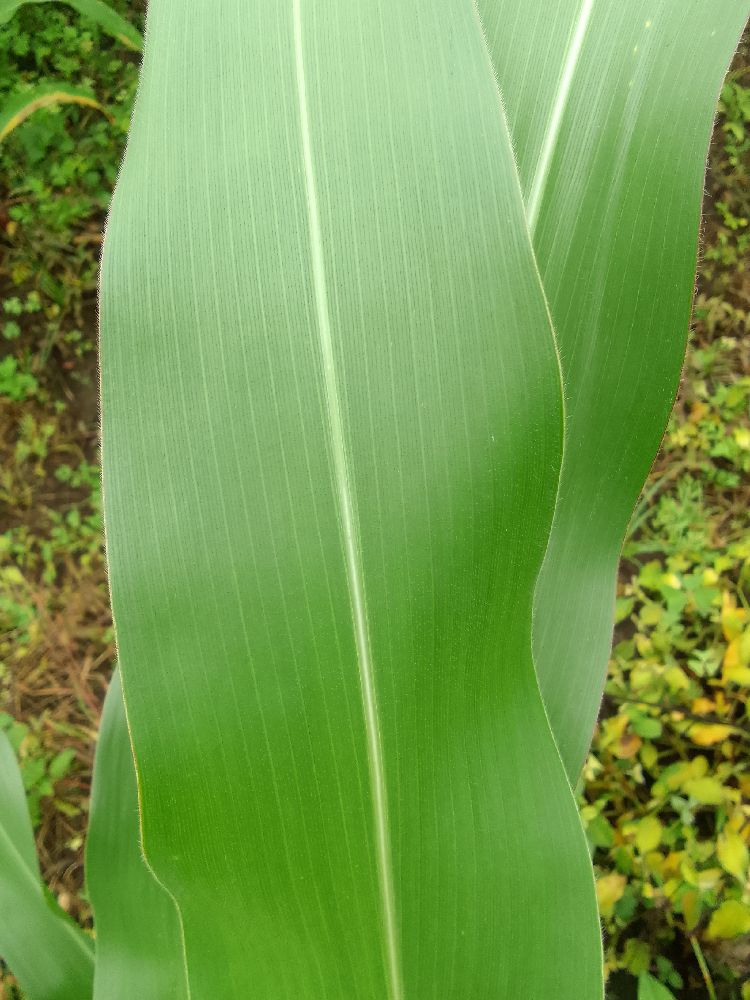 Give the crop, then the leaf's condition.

maize, healthy
